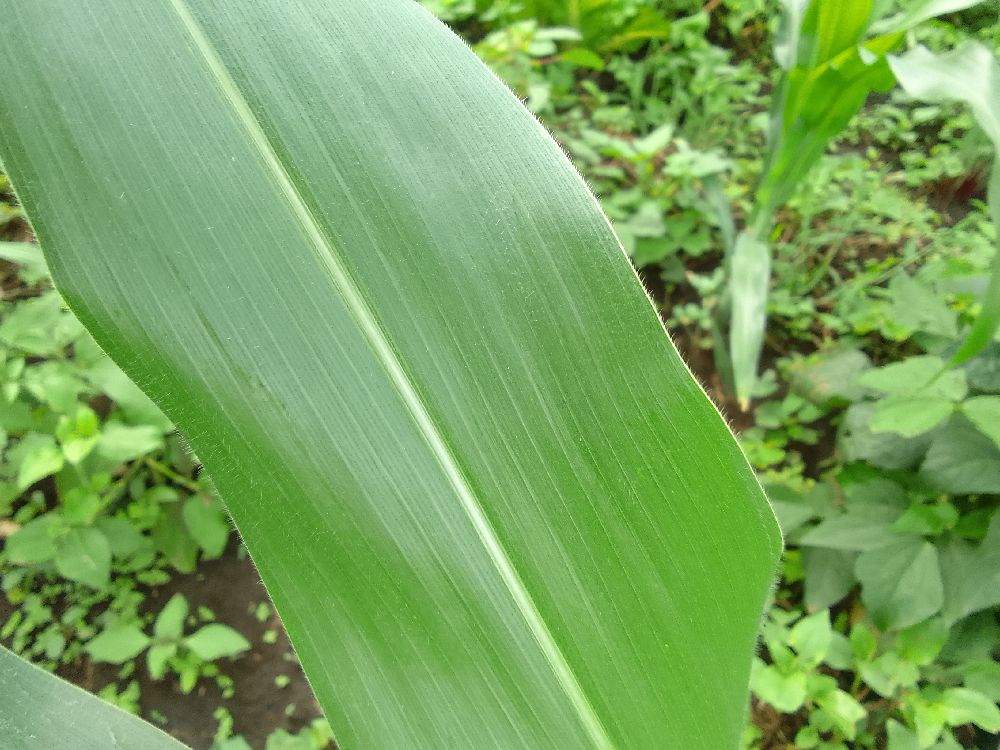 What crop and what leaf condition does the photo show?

maize, healthy
